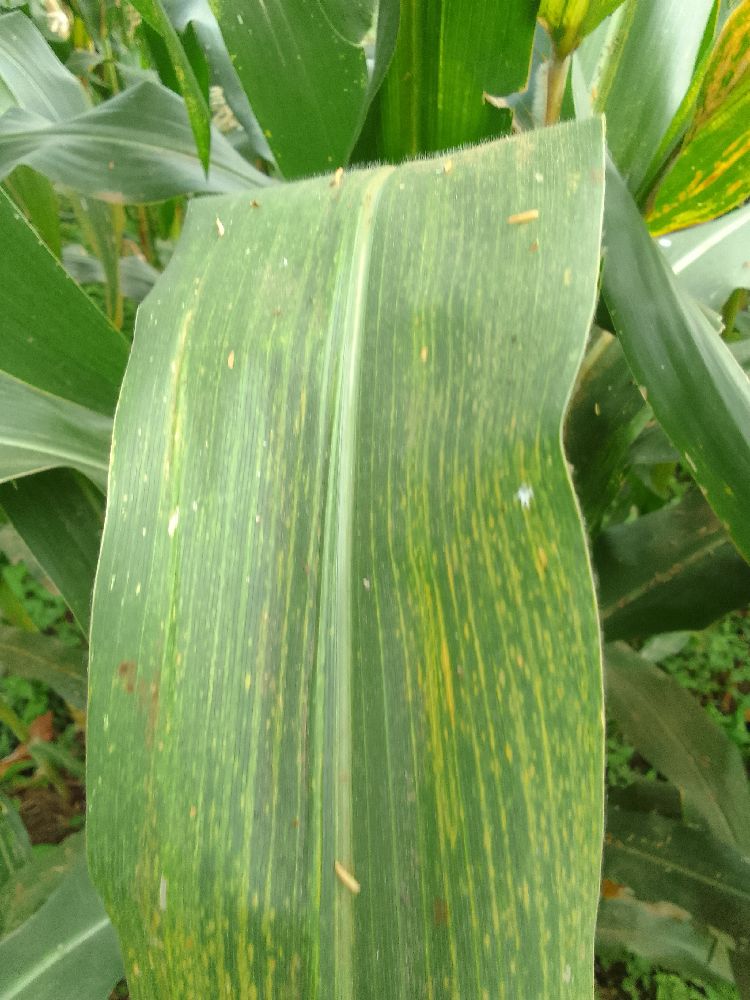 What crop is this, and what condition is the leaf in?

maize, maize lethal necrosis
